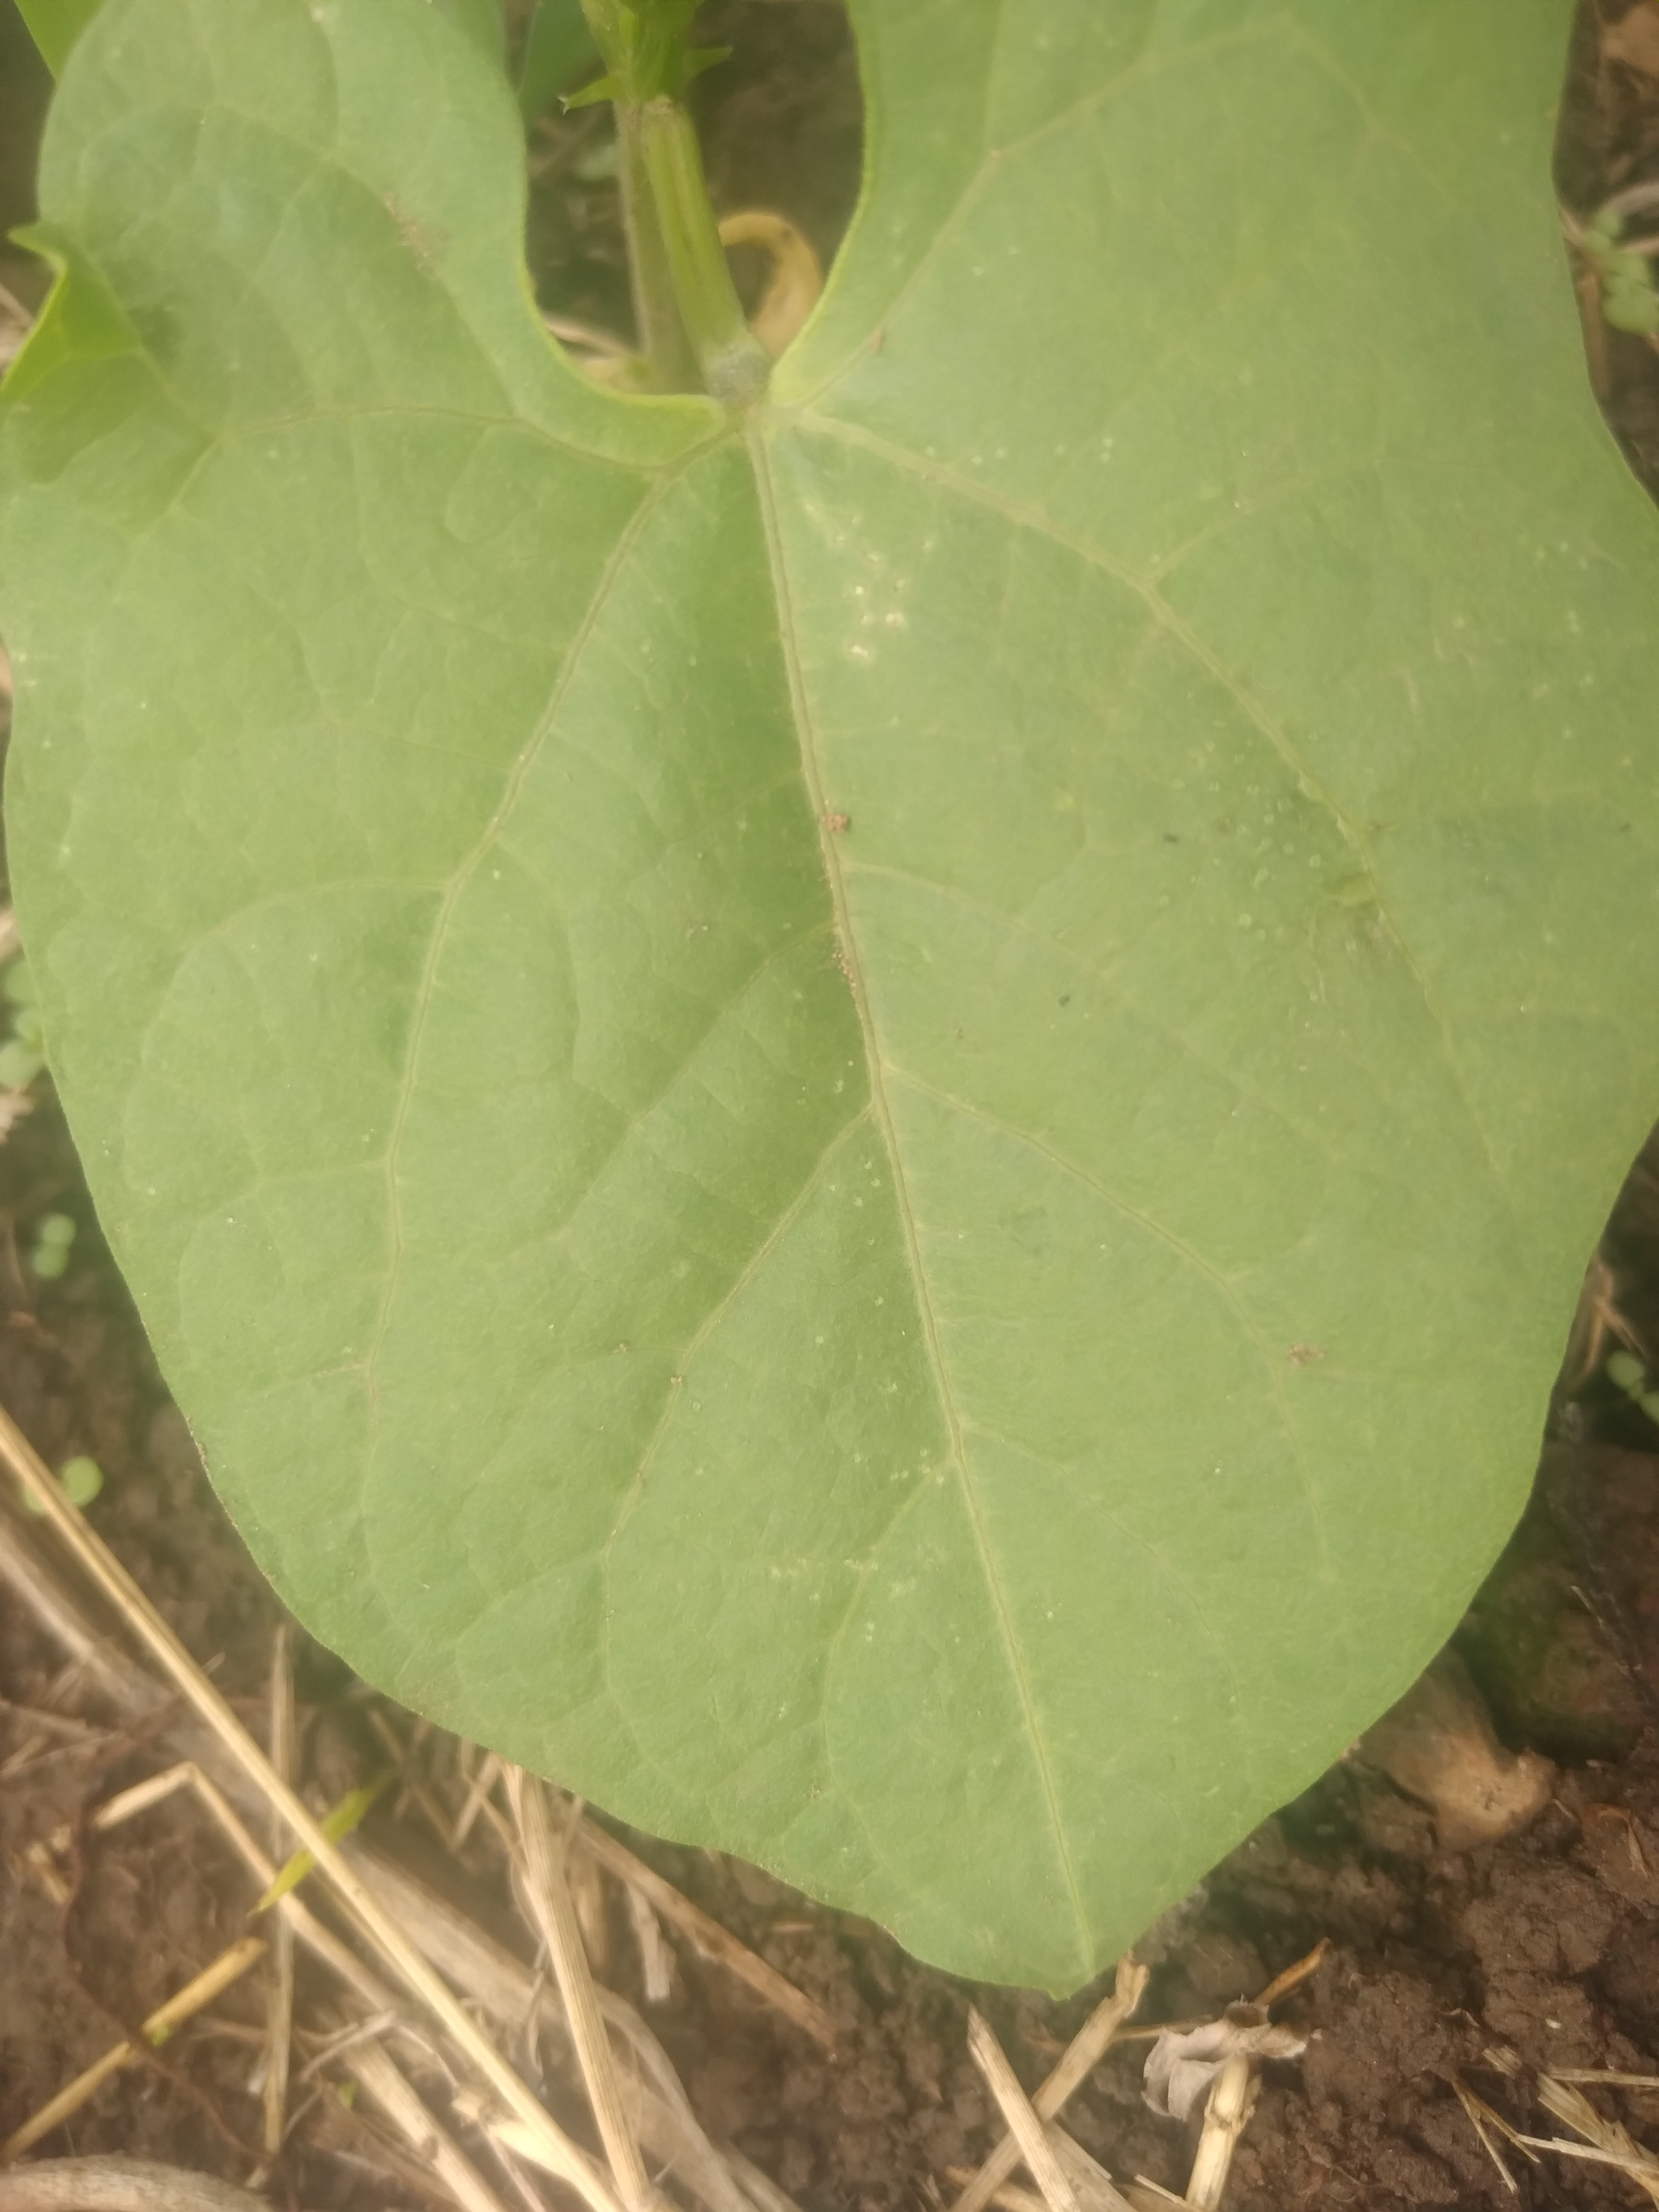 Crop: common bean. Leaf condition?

healthy
